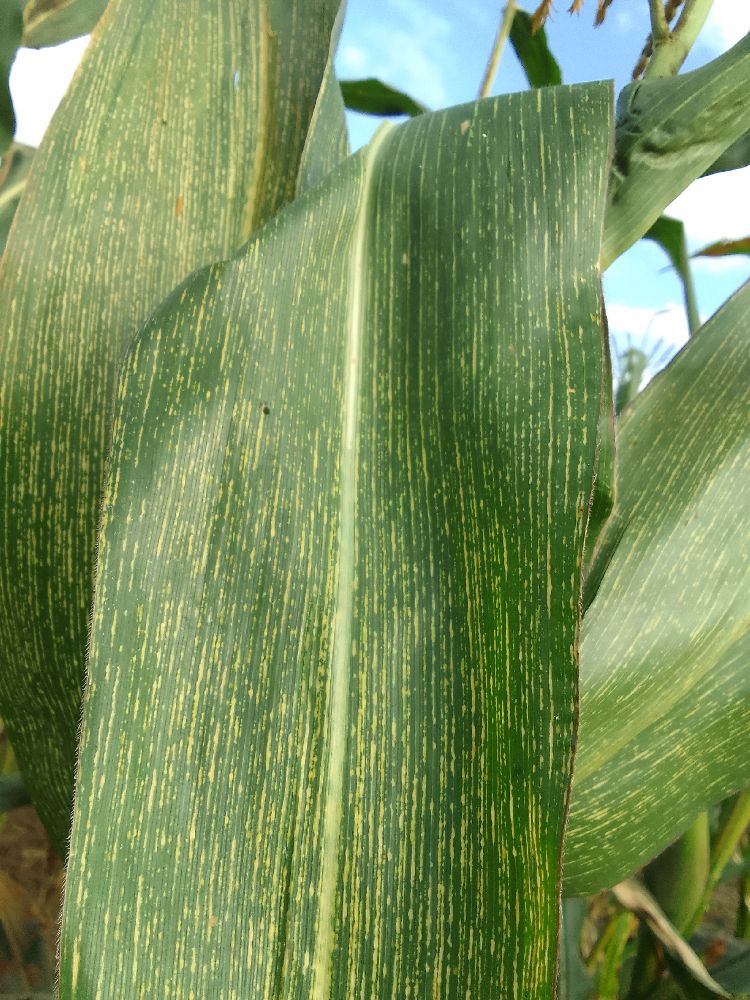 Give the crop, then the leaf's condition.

maize, maize streak virus
